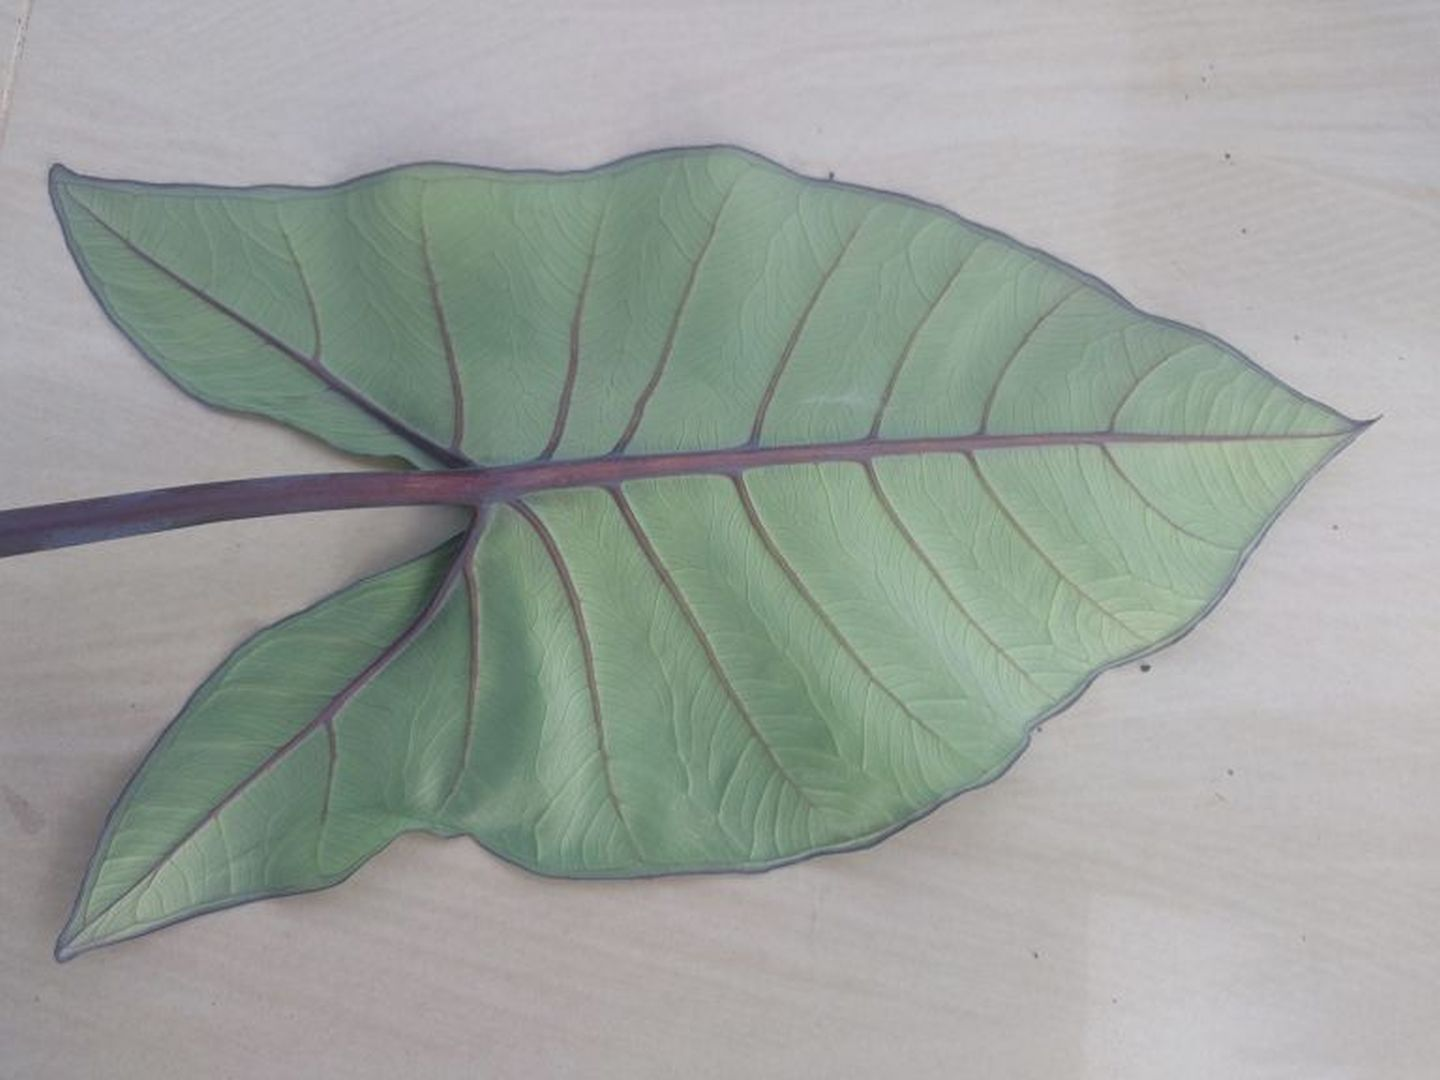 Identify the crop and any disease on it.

taro, healthy
